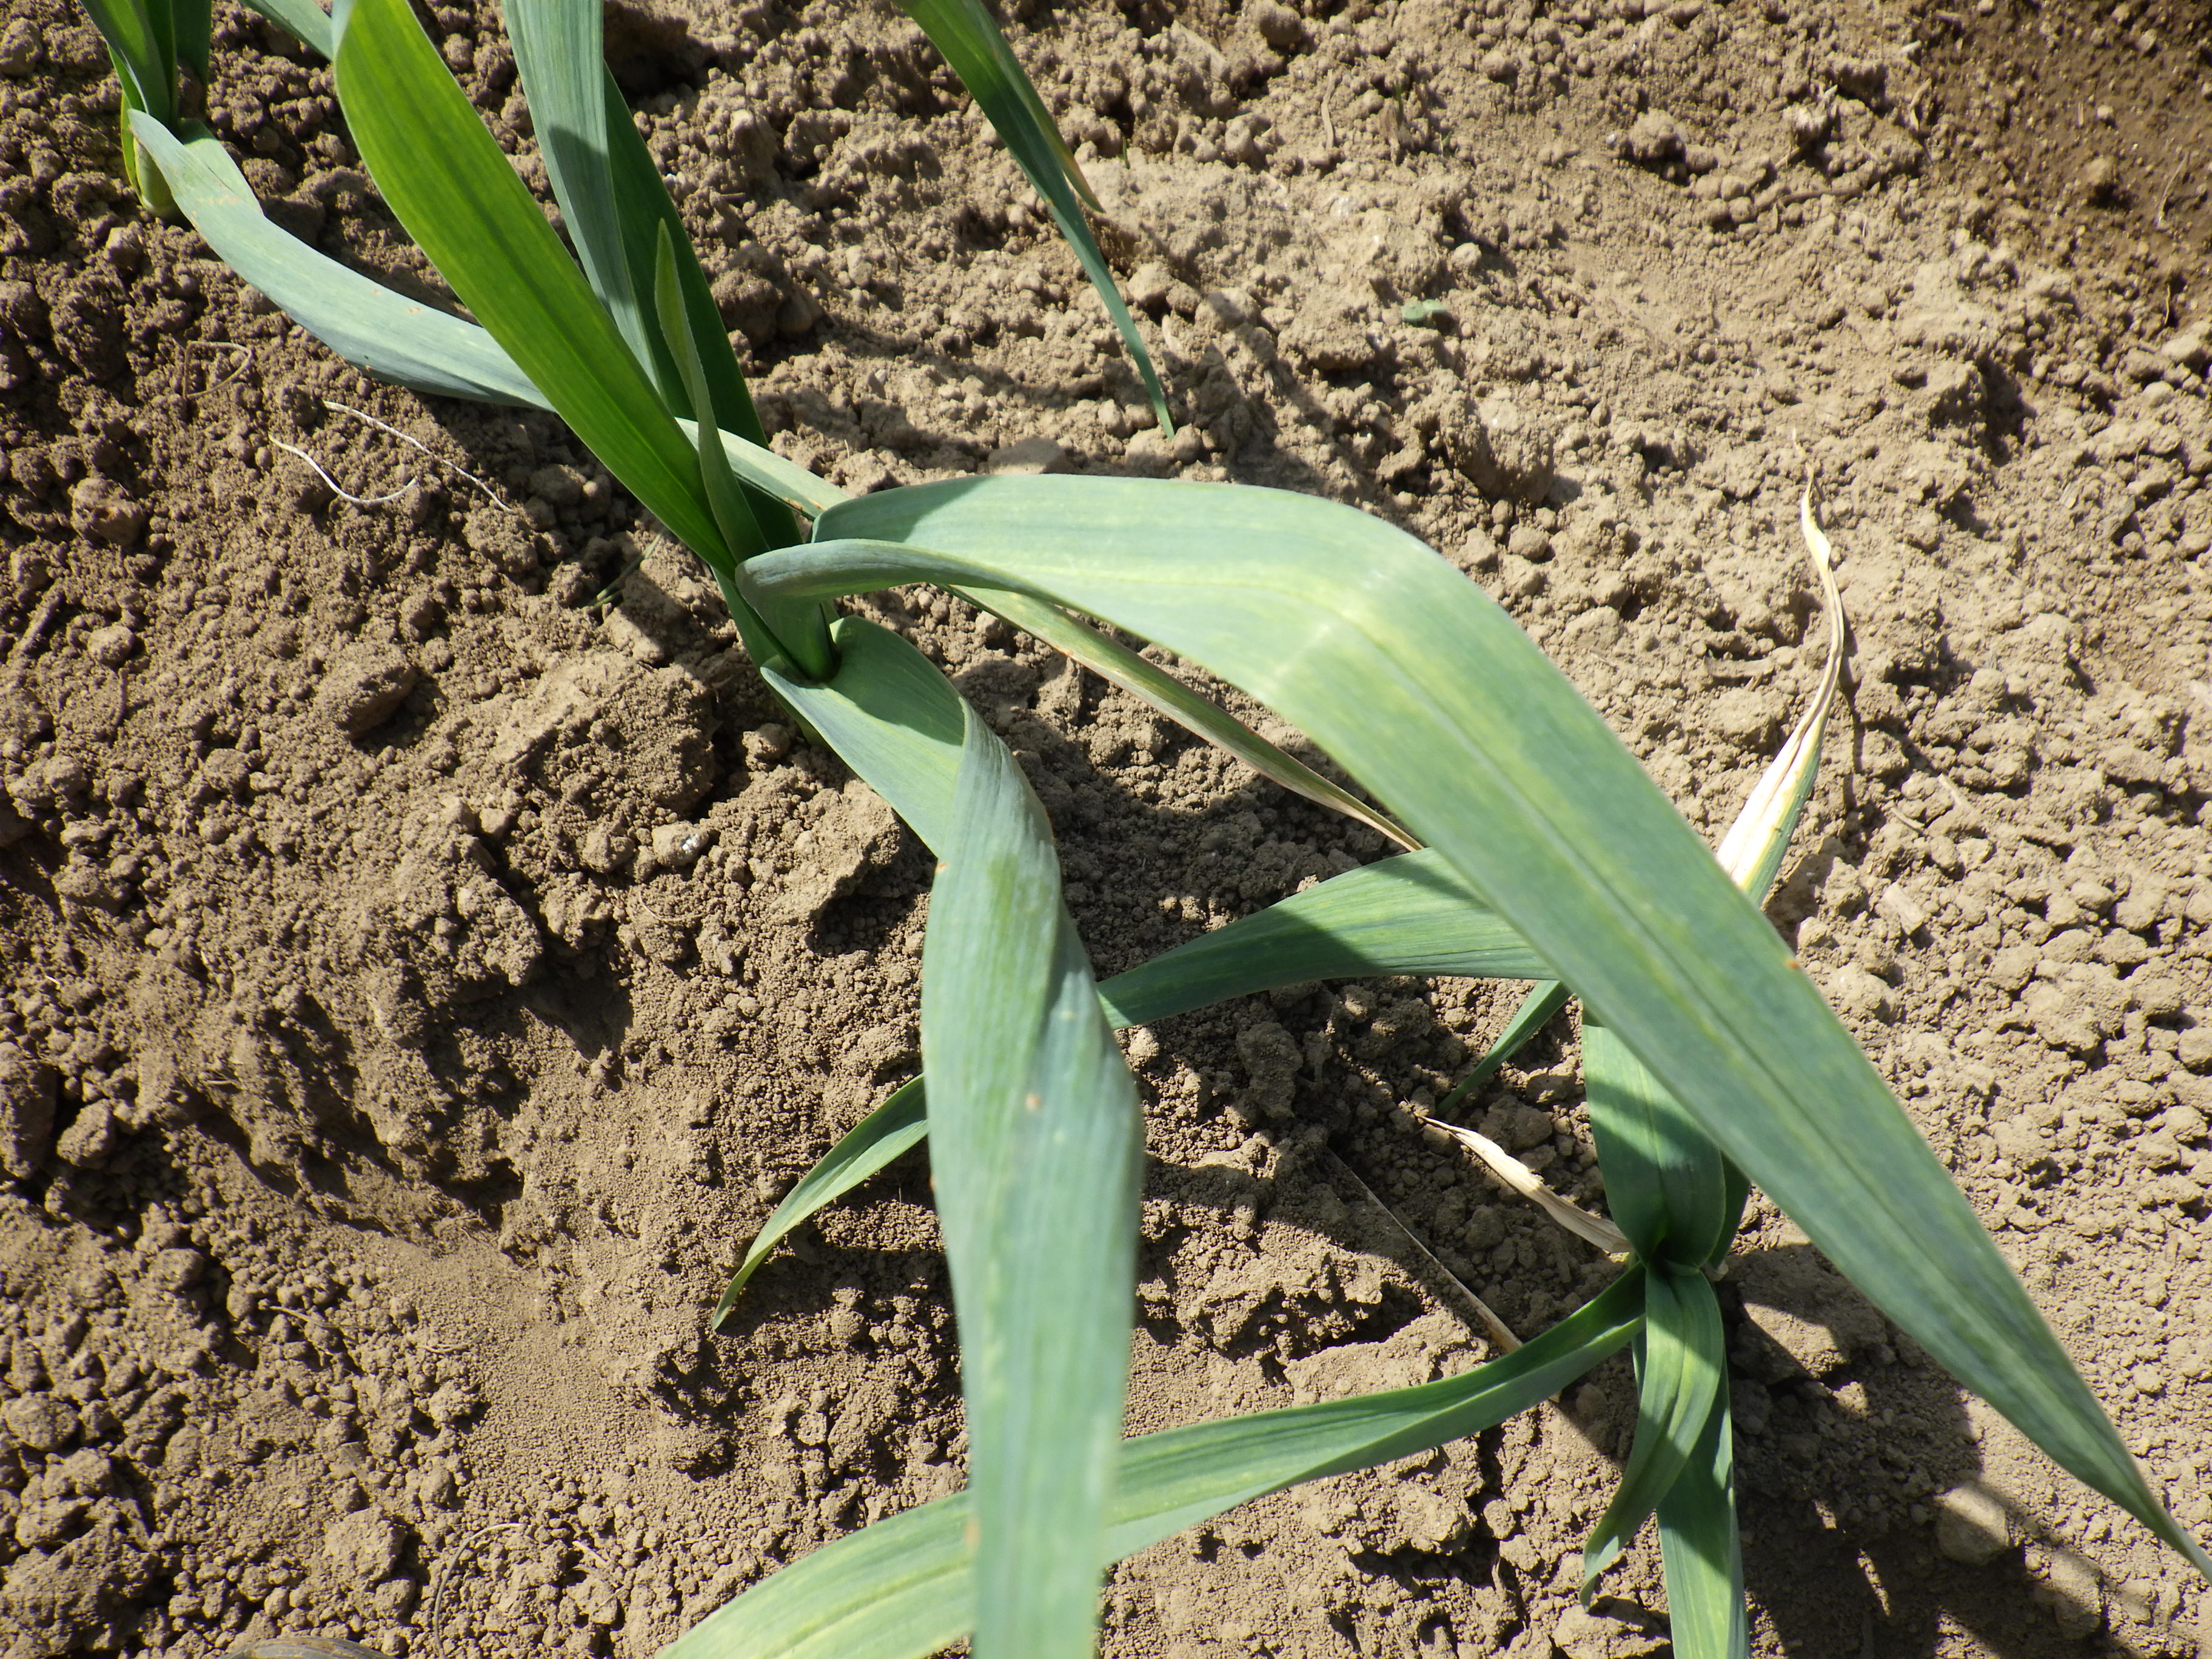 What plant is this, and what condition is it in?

garlic, healthy
